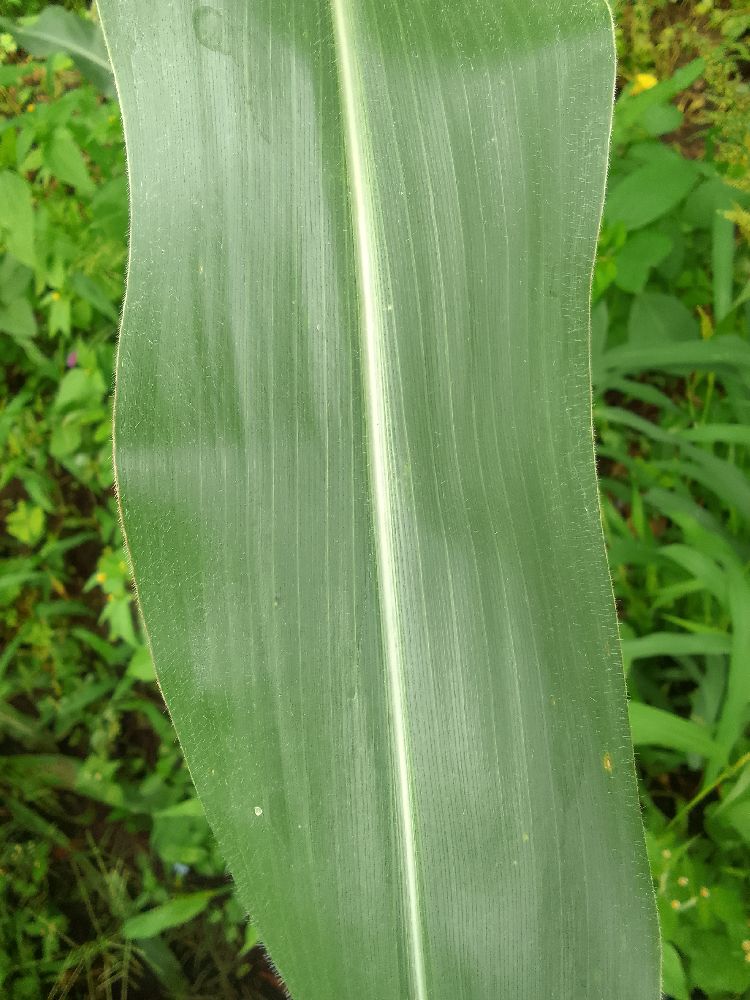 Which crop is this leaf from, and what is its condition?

maize, healthy
